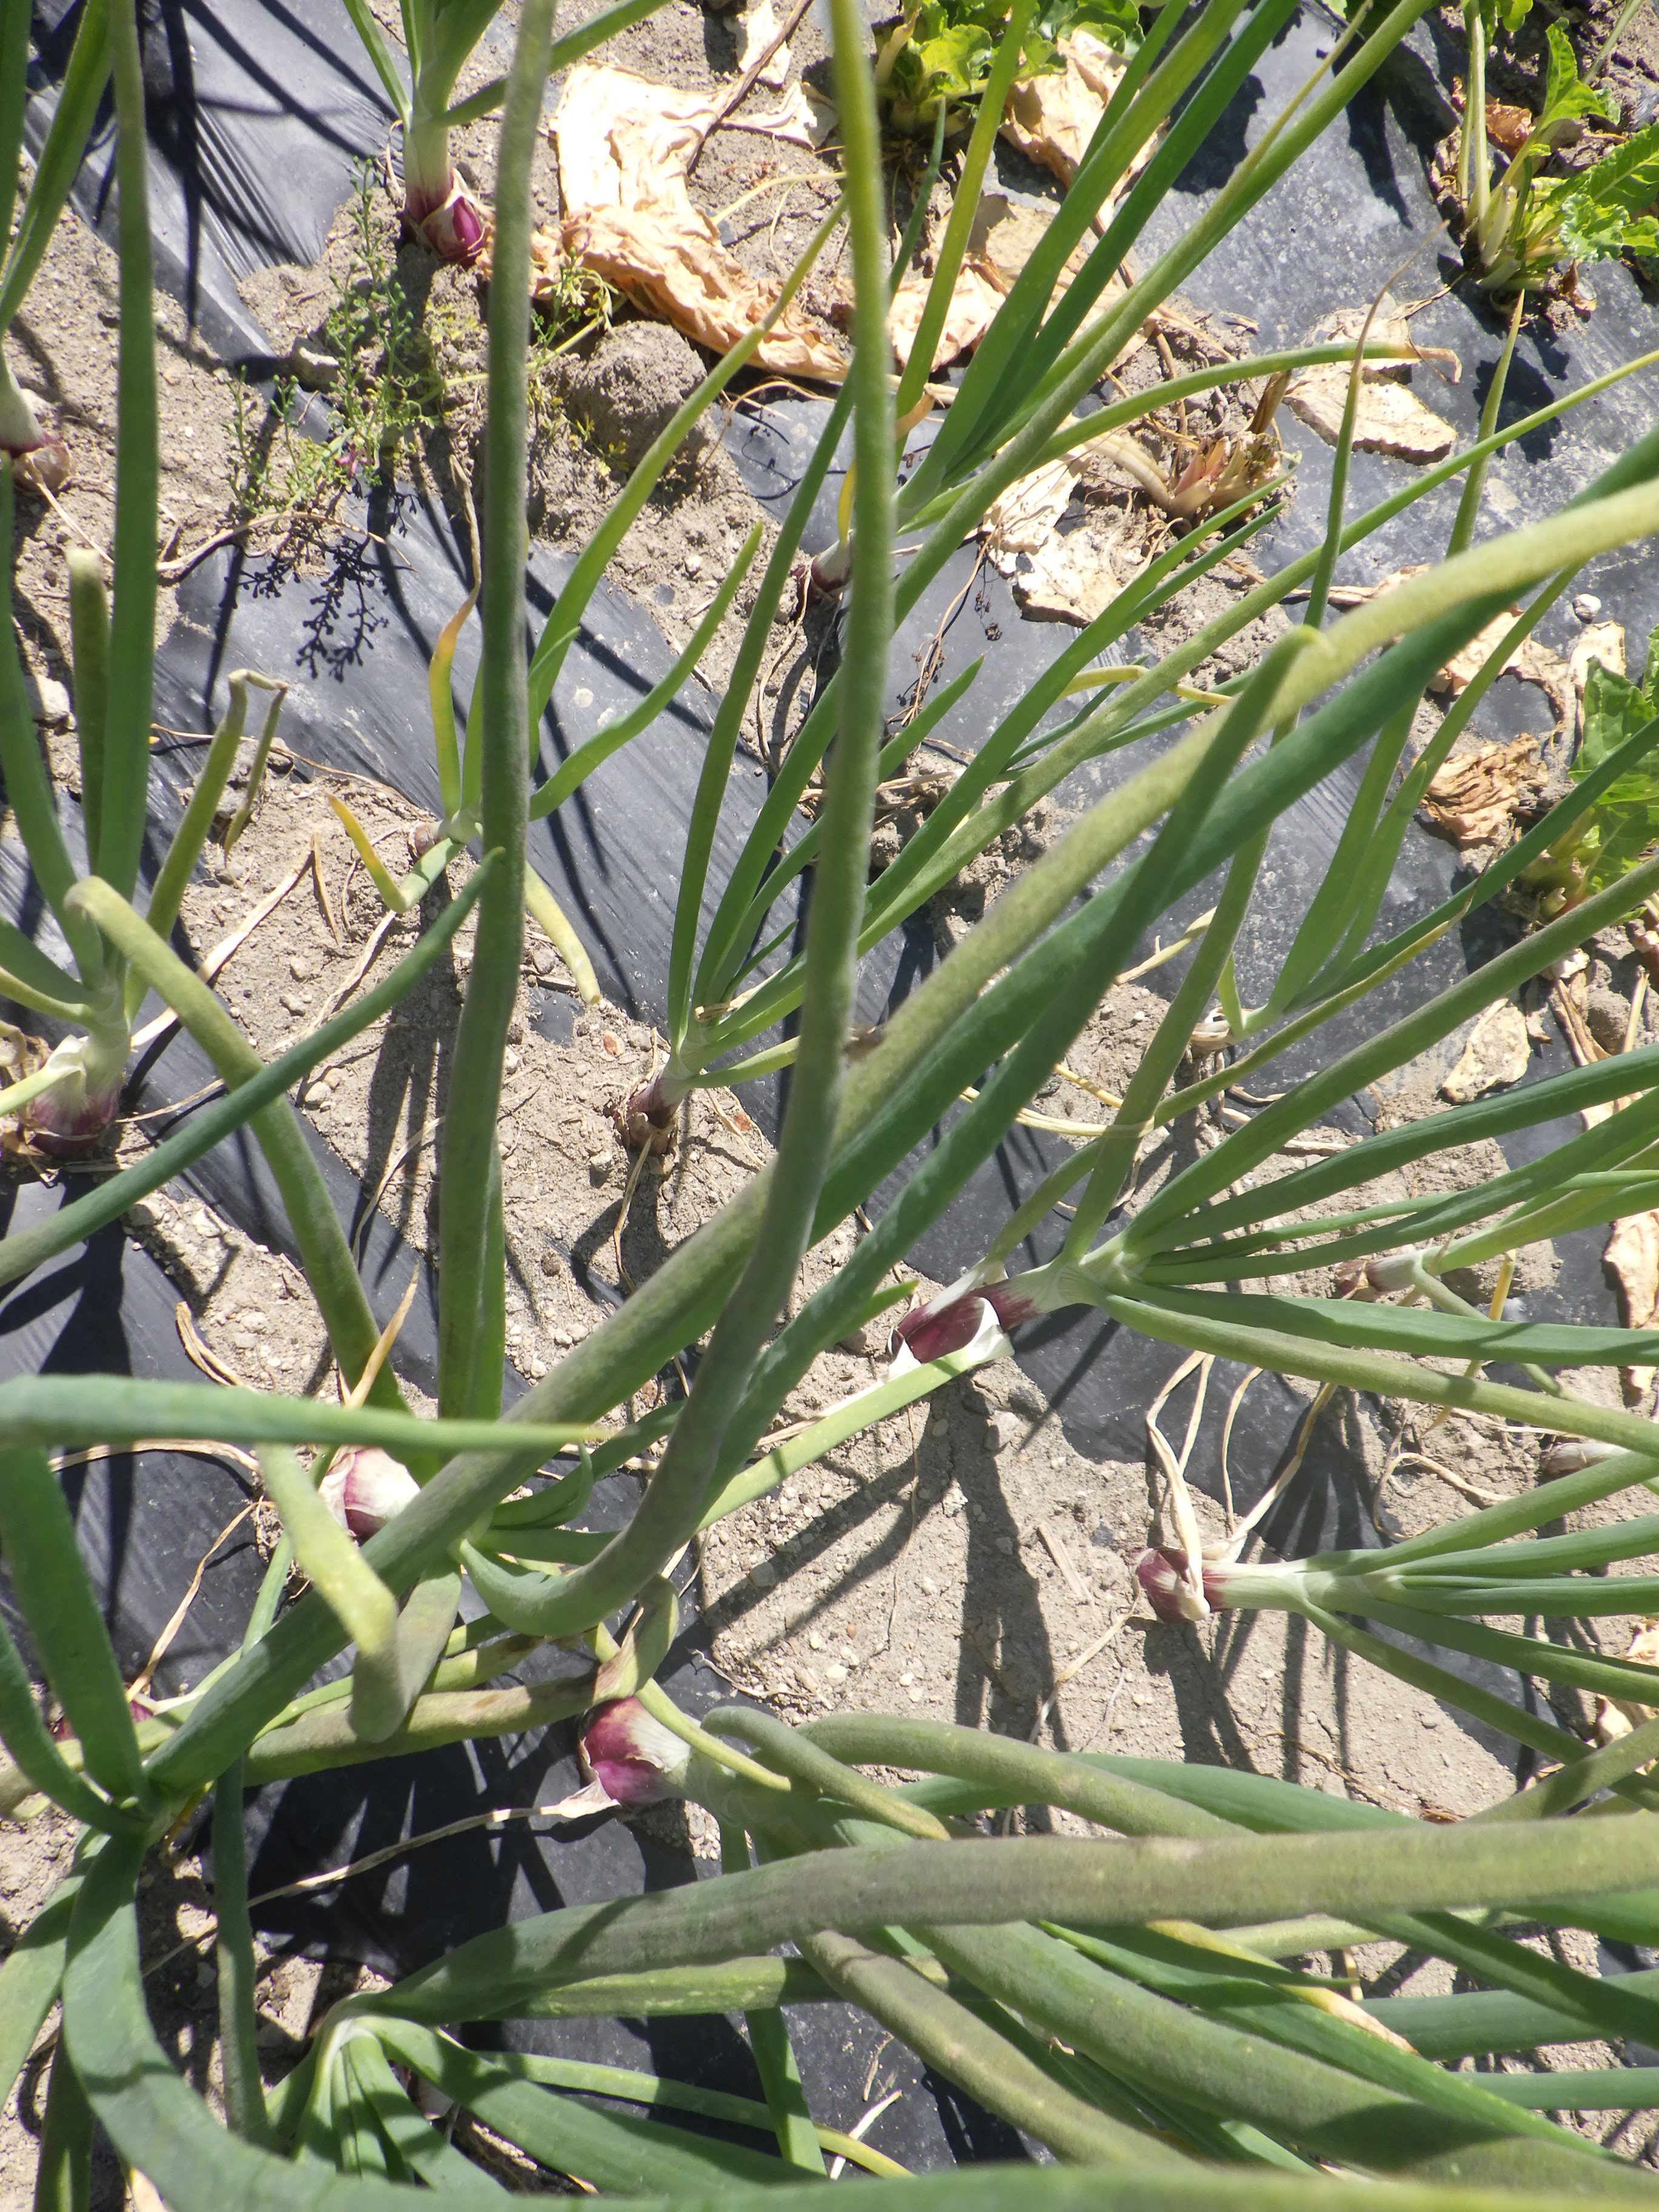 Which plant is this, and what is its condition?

onion, downy mildew
